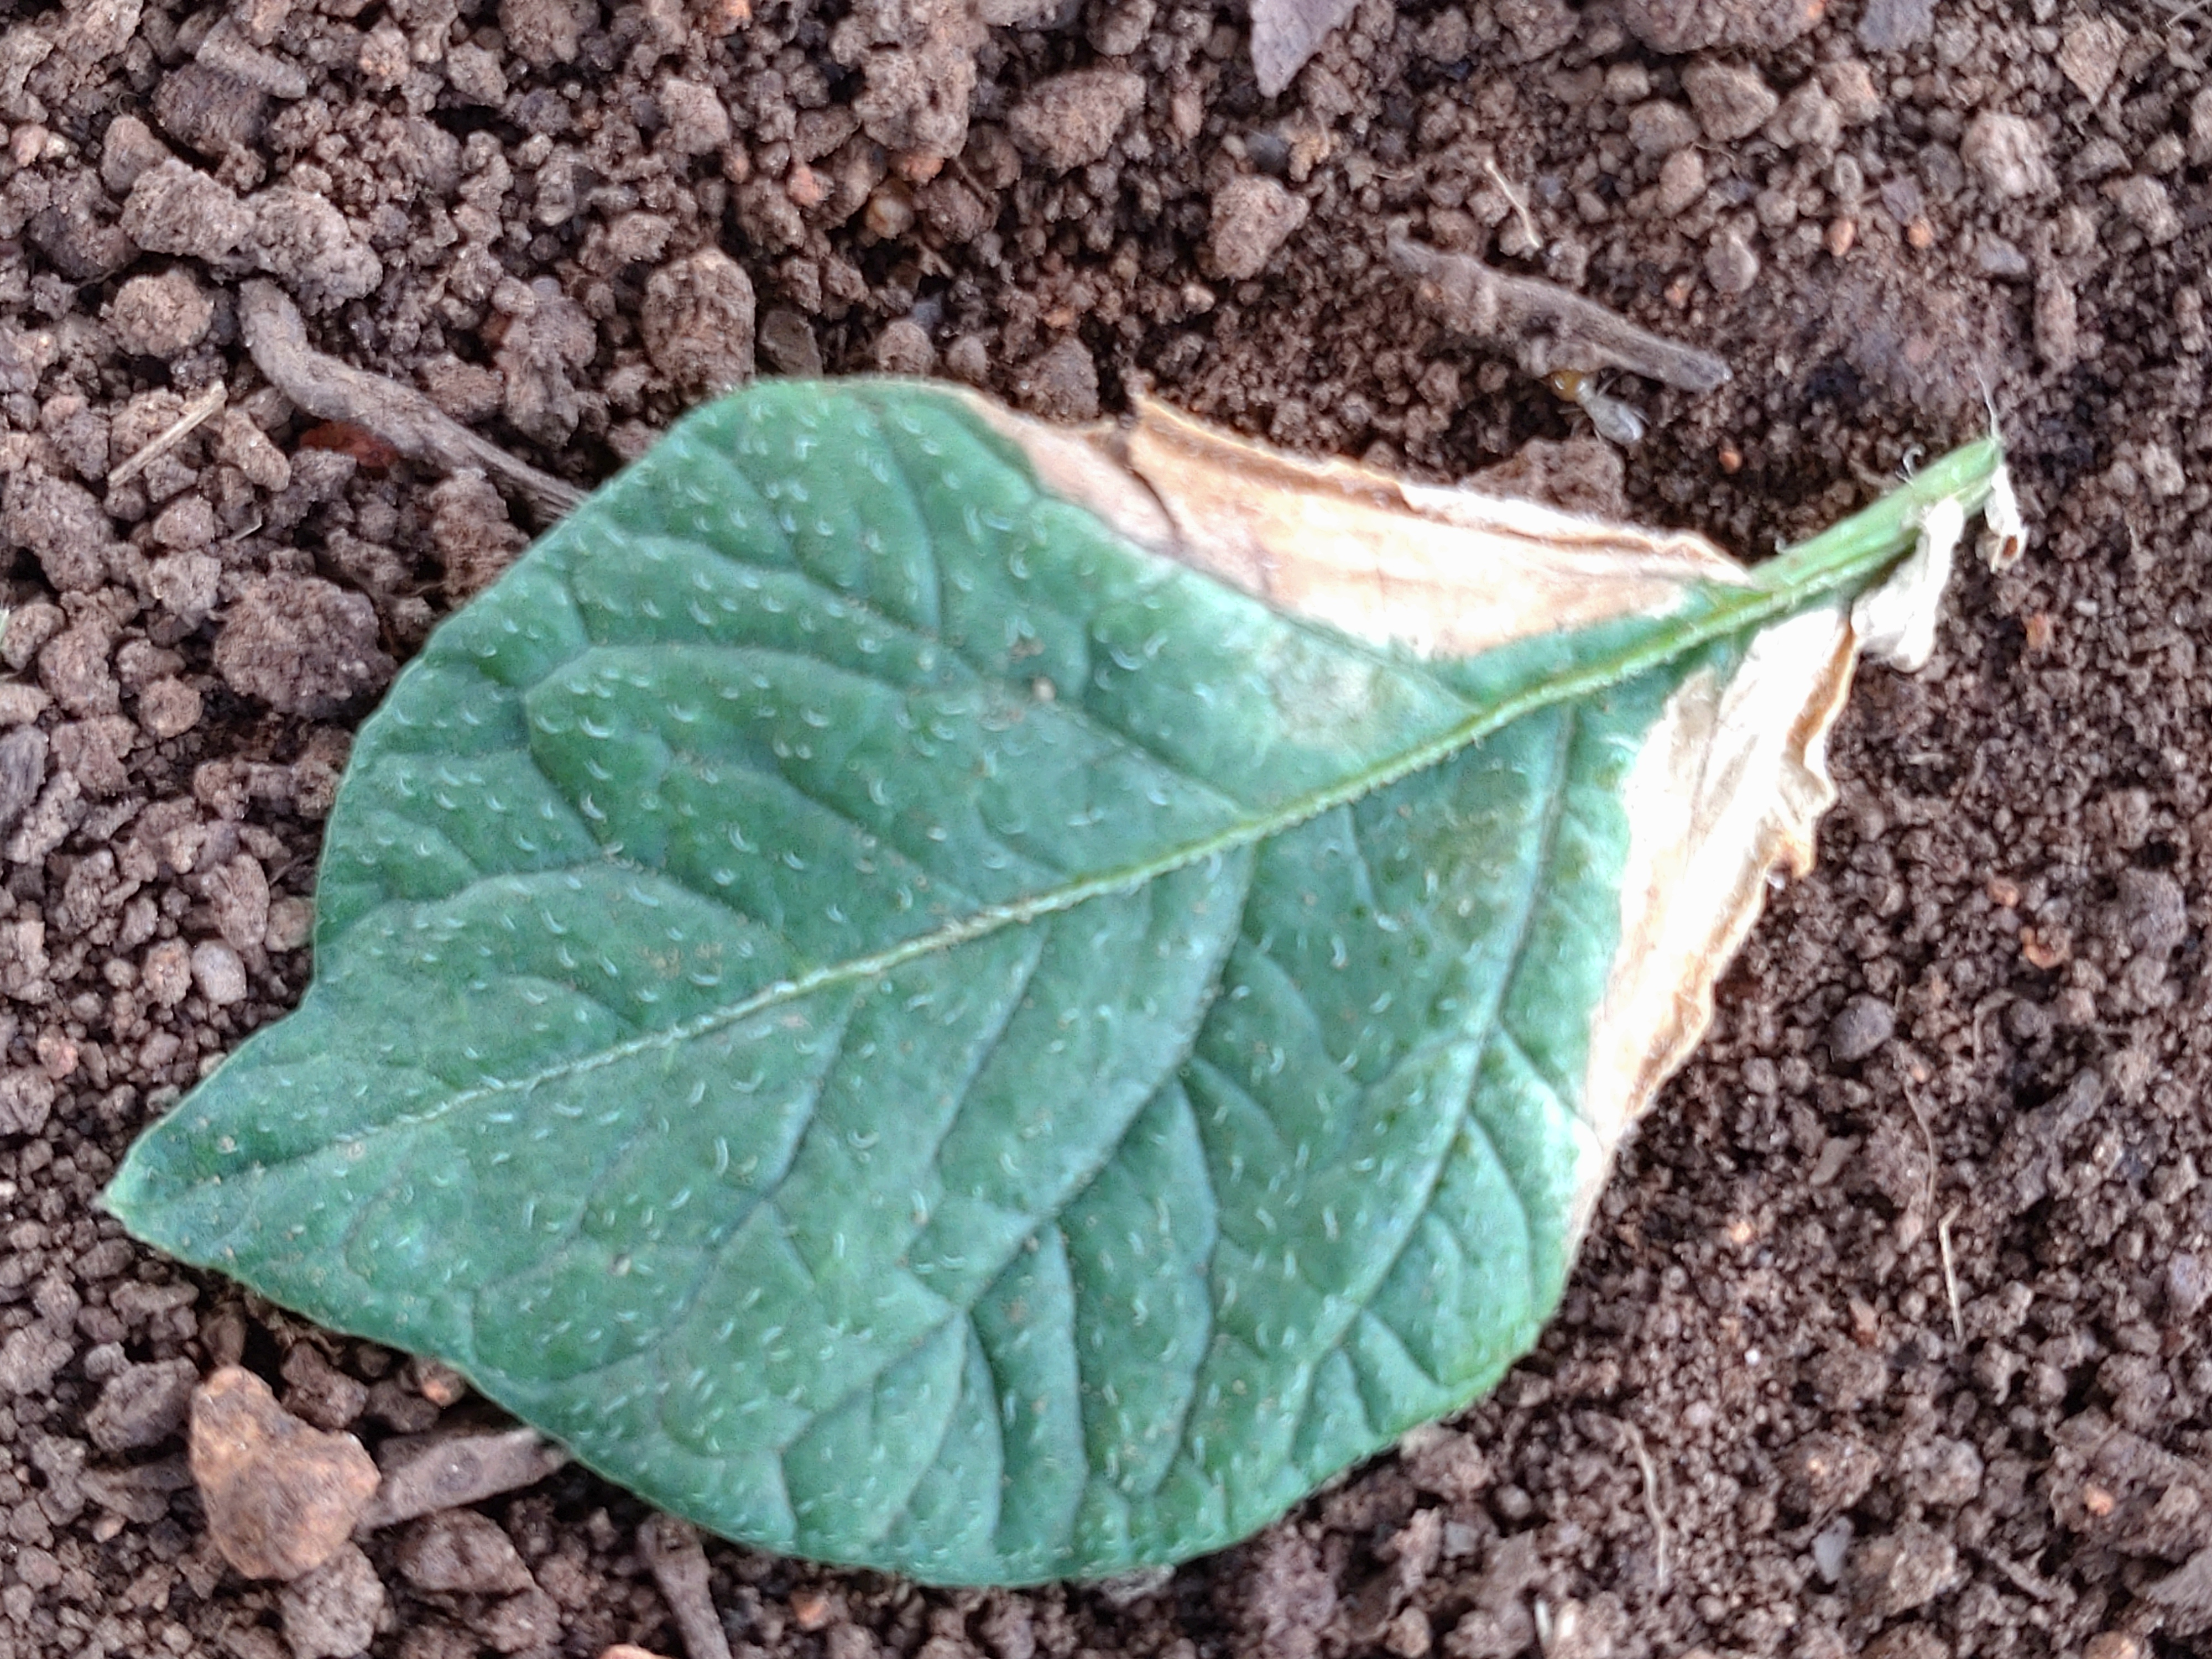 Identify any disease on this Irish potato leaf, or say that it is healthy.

early blight
